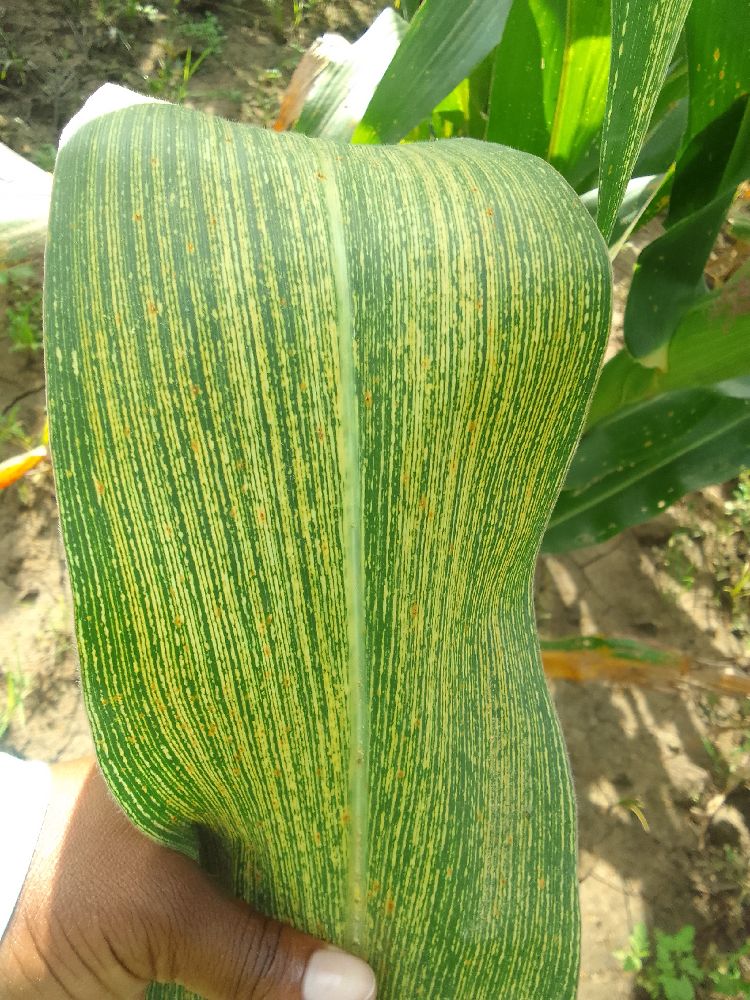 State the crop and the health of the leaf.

maize, maize streak virus
